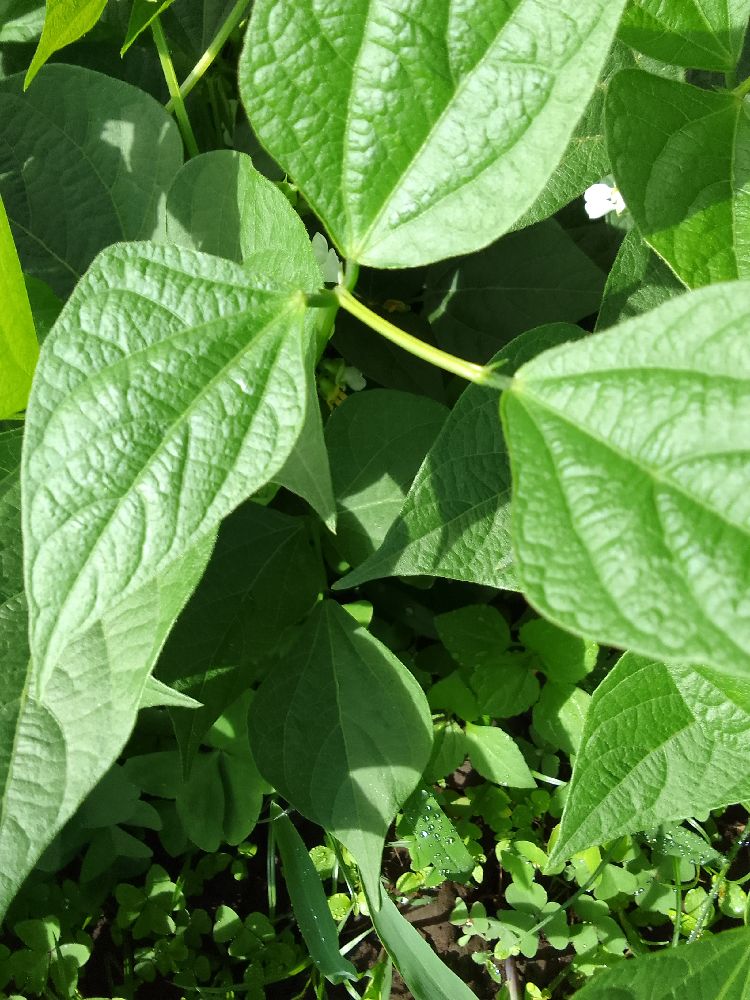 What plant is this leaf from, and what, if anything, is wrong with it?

common bean, healthy
